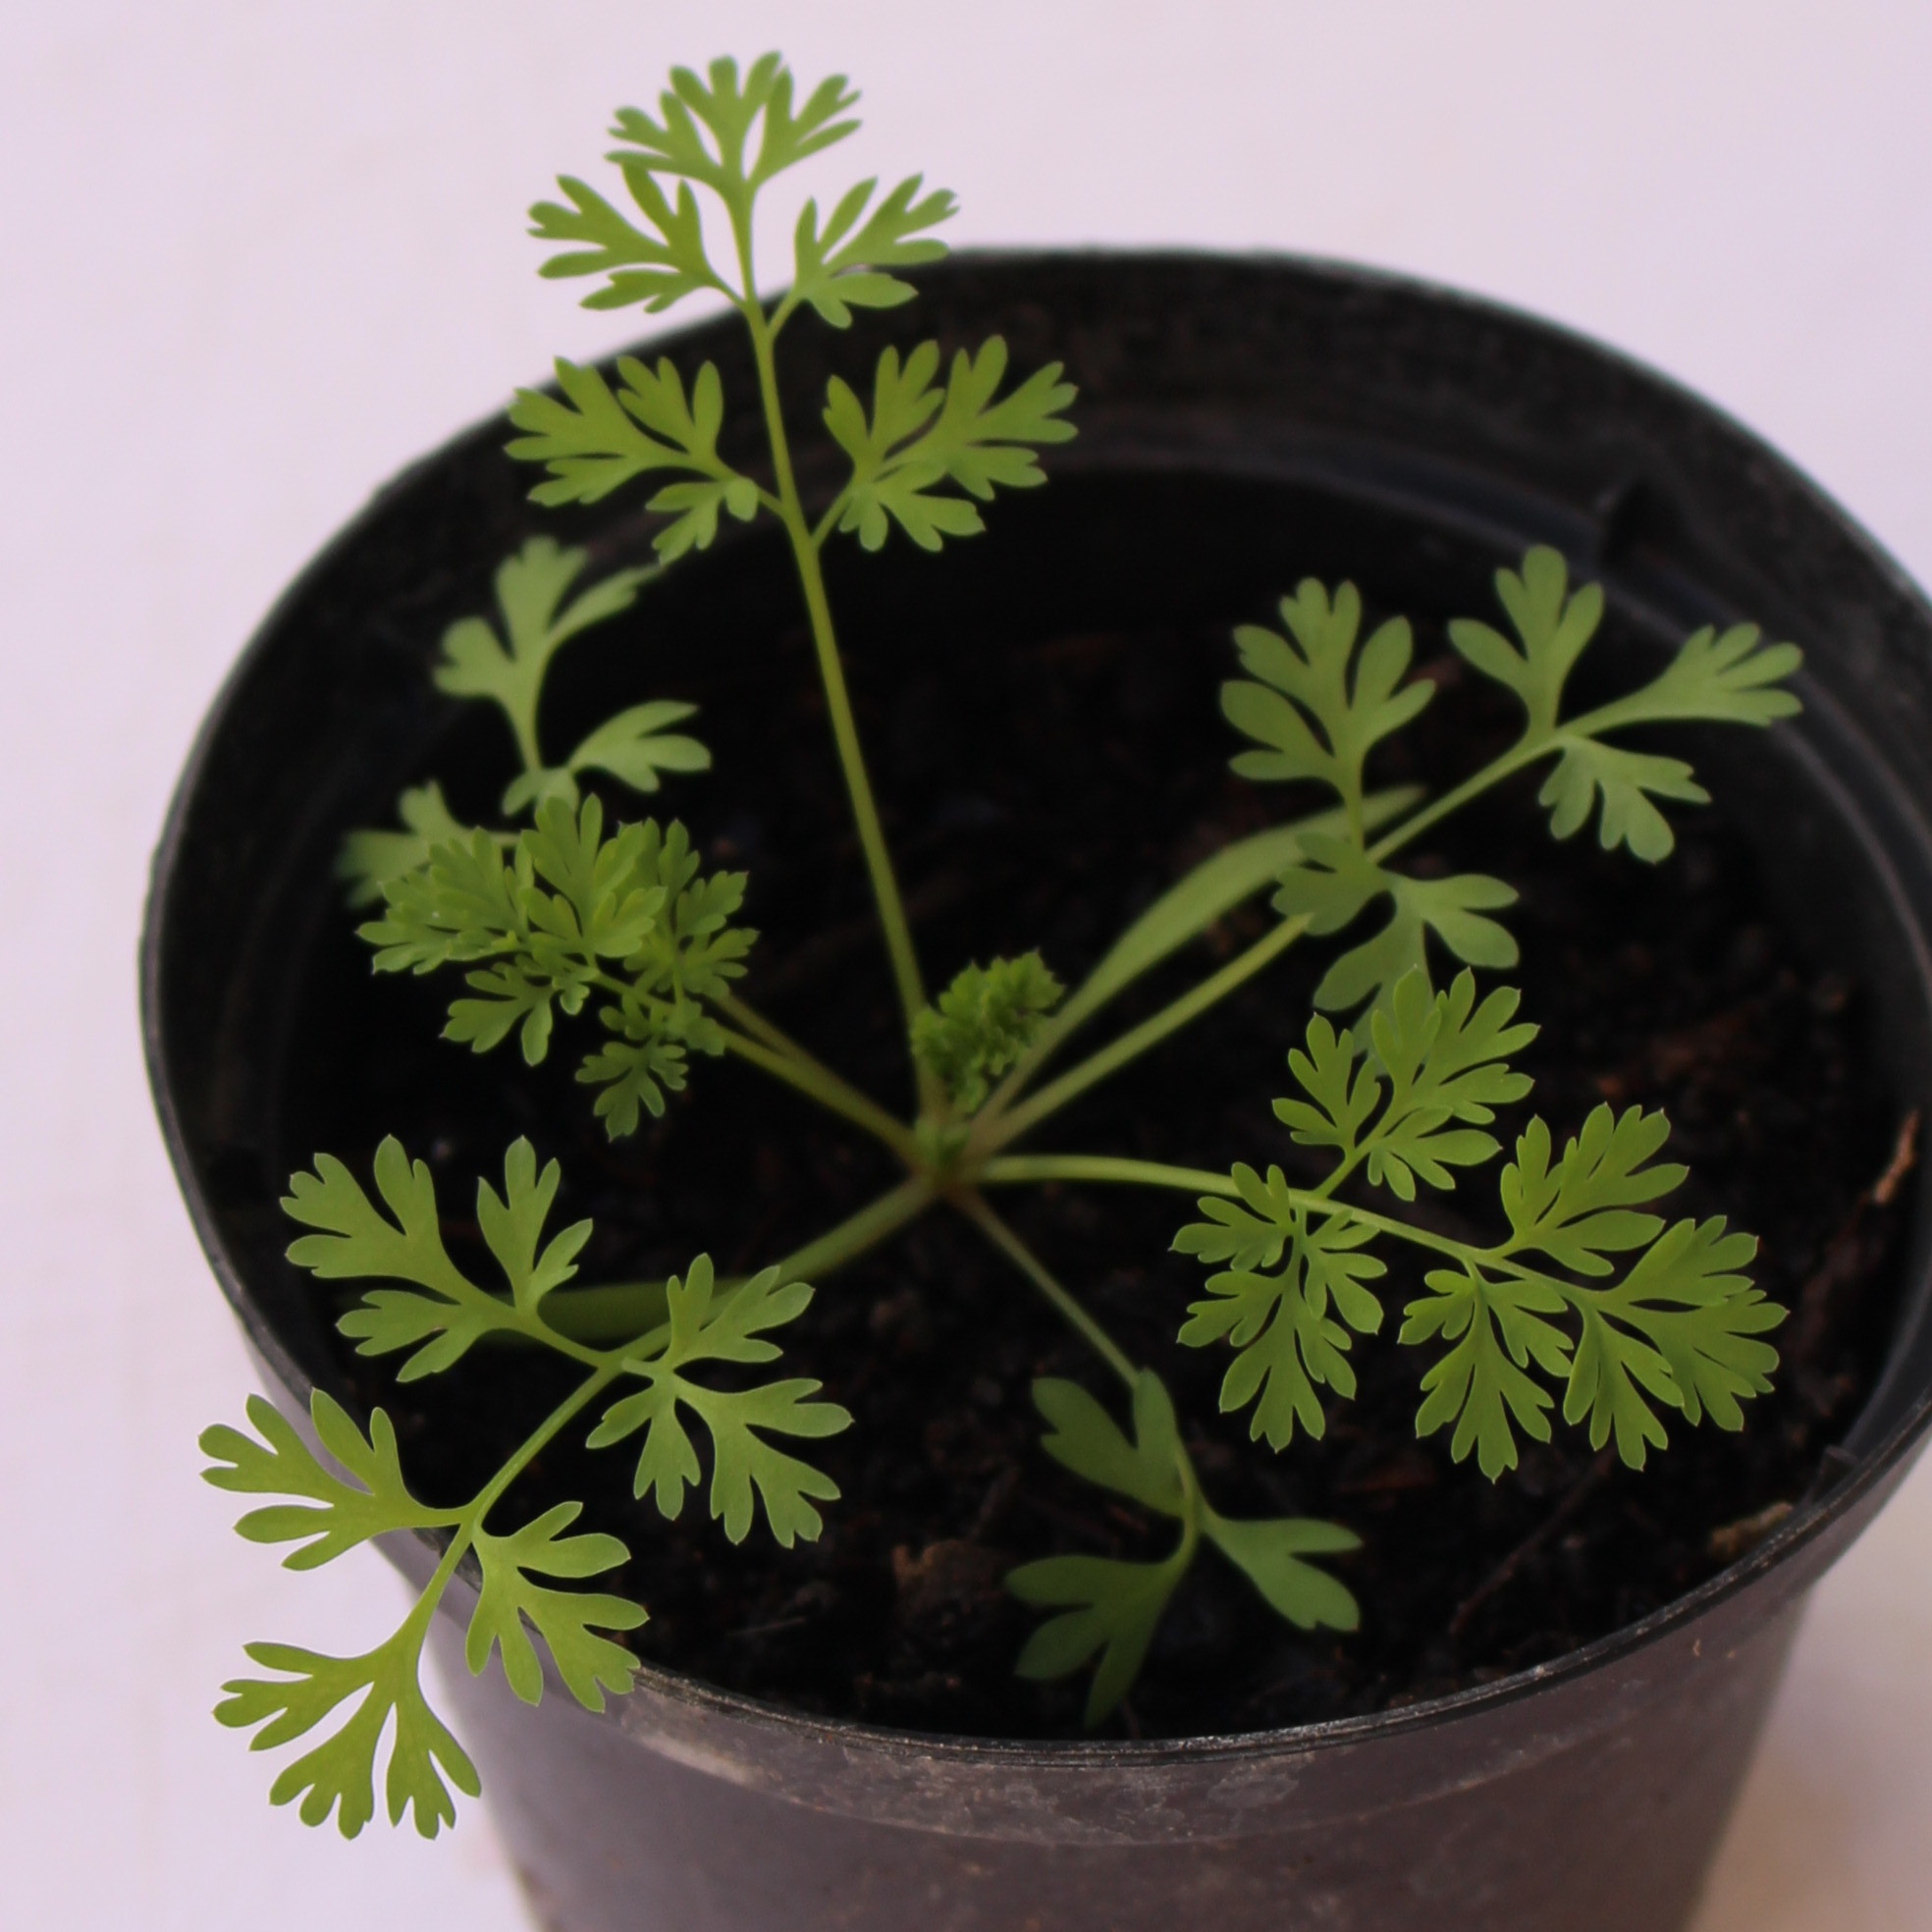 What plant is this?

Fumaria officinalis
